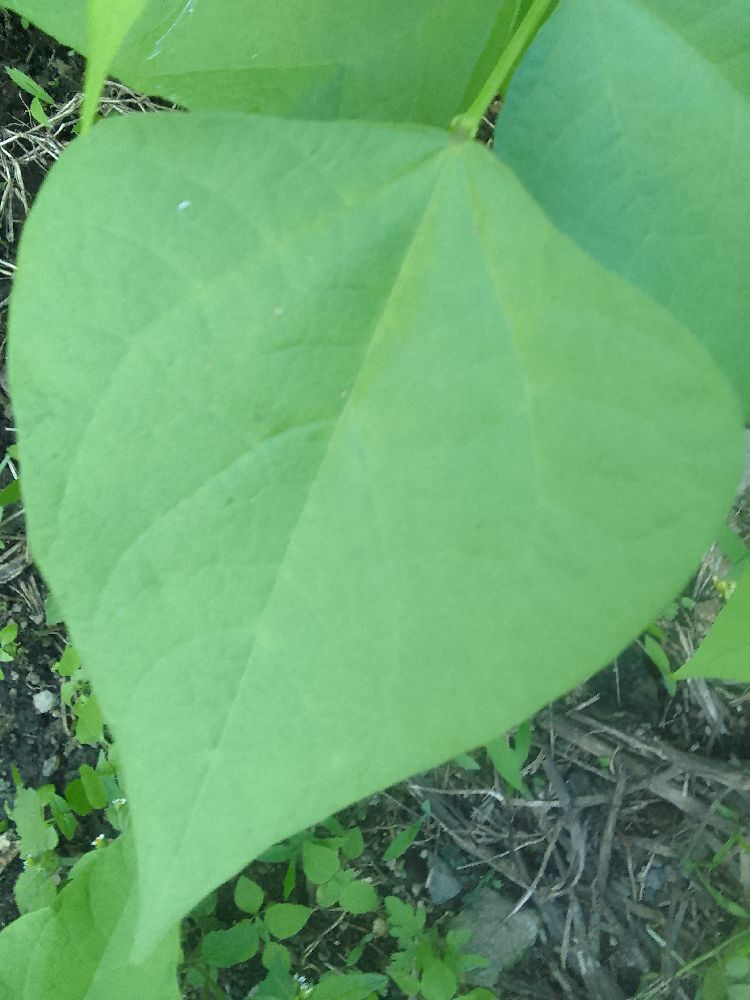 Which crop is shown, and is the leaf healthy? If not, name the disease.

common bean, healthy
